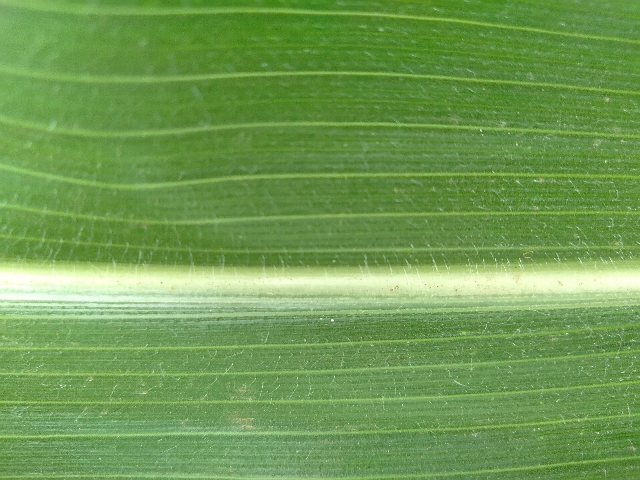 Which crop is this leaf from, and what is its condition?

maize, healthy
